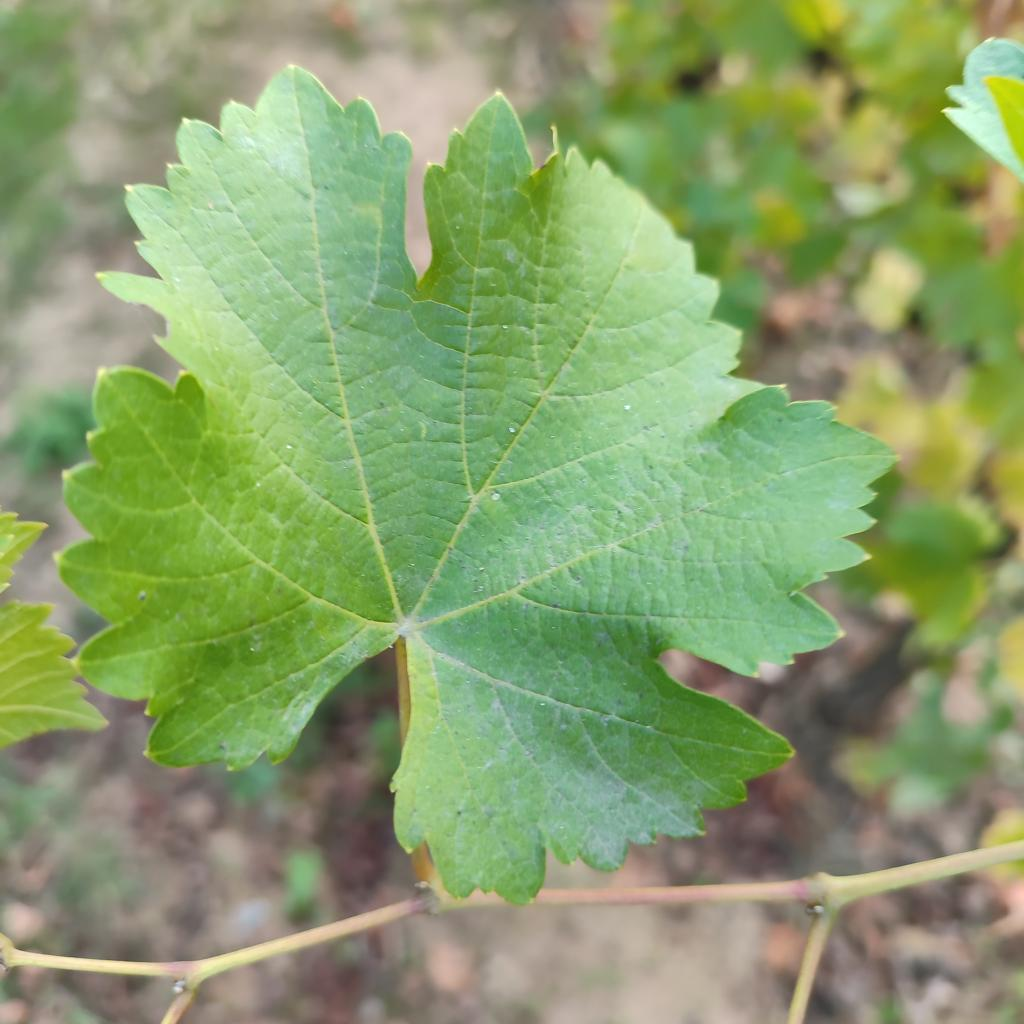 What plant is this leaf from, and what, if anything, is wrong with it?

grapevine, powdery mildew
